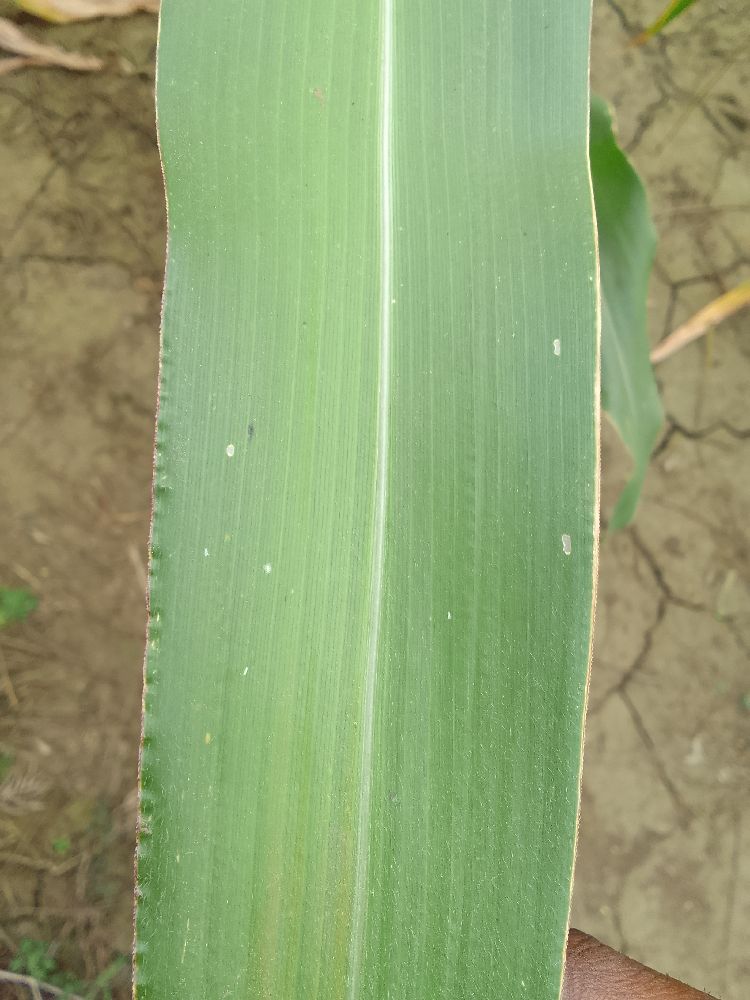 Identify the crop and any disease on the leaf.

maize, healthy
